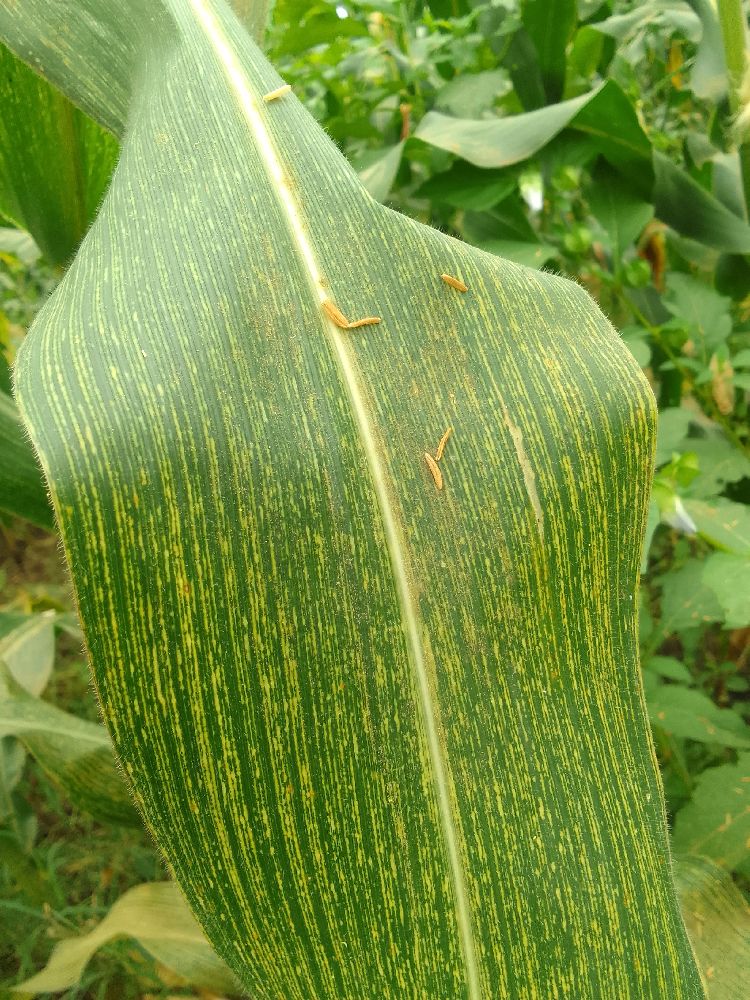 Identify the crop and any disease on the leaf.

maize, maize streak virus
